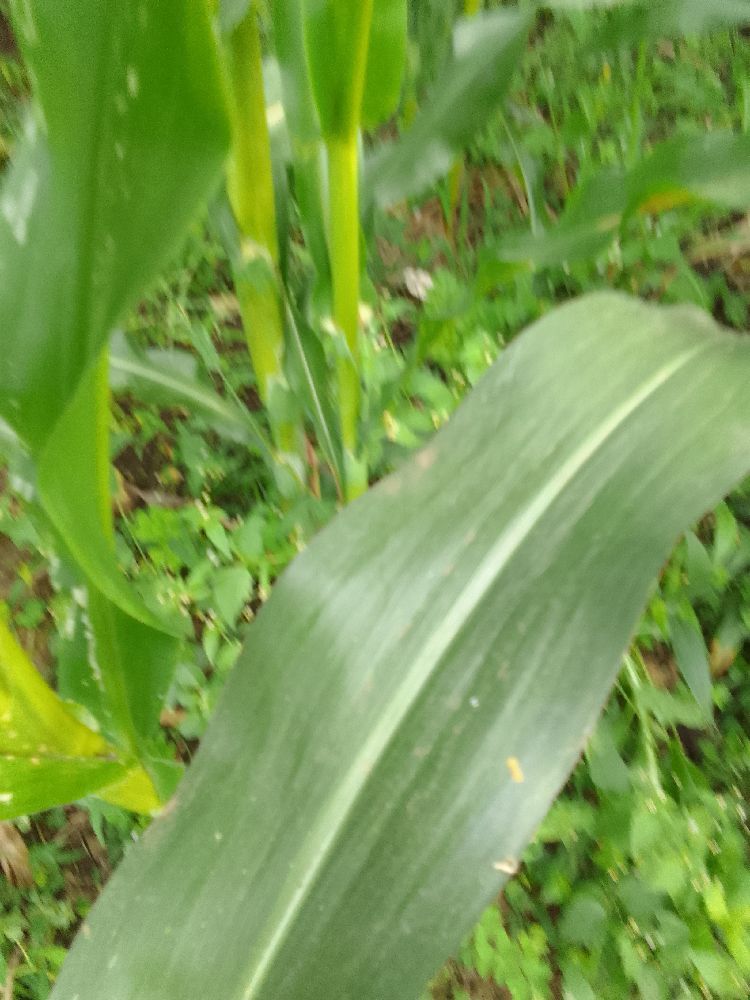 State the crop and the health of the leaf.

maize, healthy
